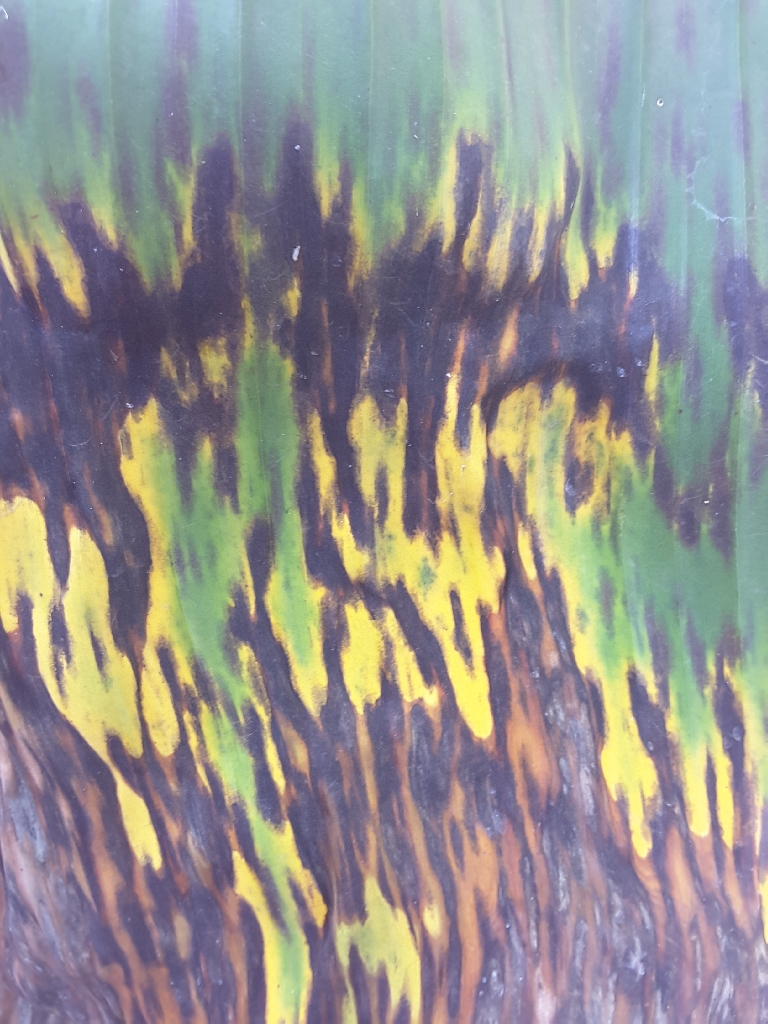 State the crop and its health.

banana, black sigatoka
